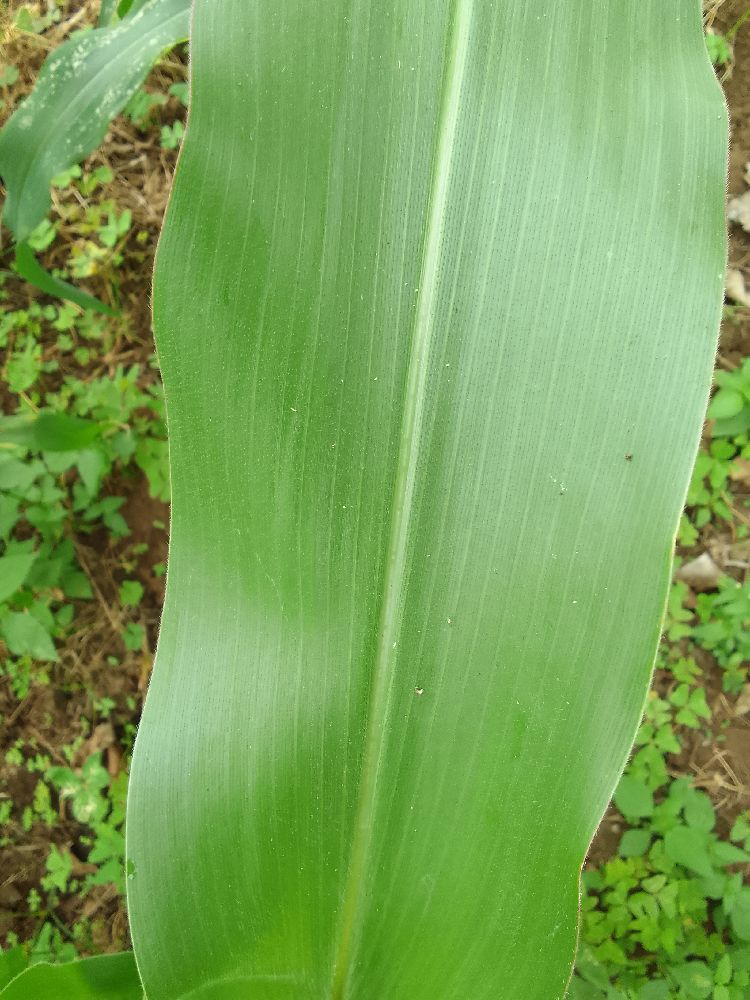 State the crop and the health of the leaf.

maize, healthy
